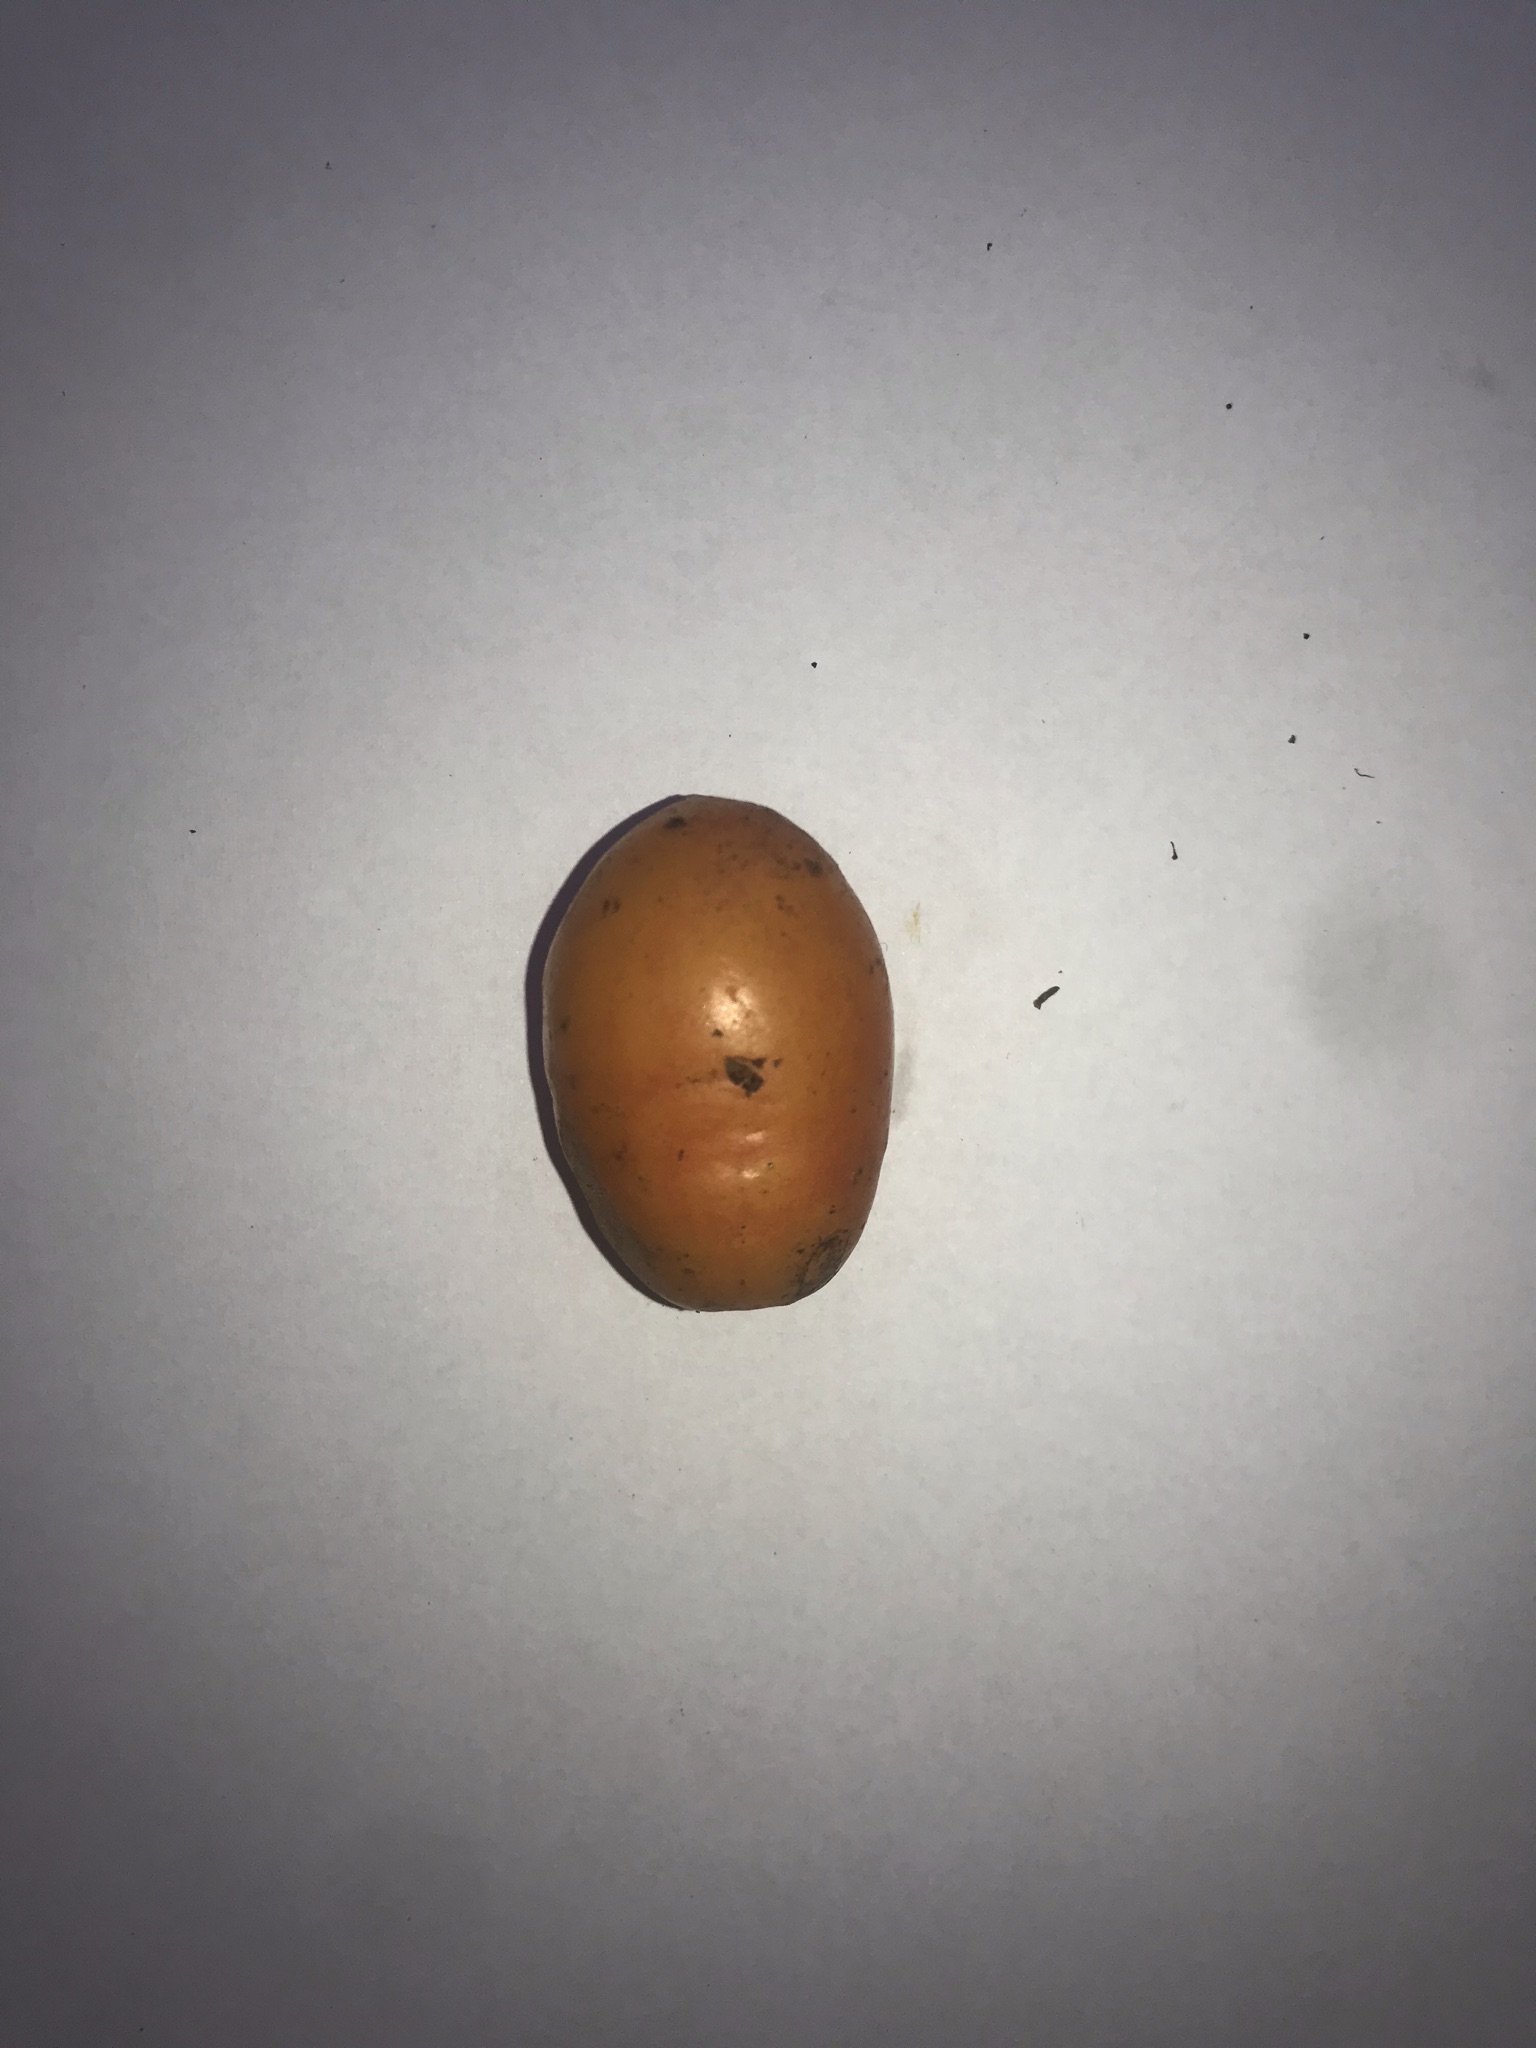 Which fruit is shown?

siriguela
